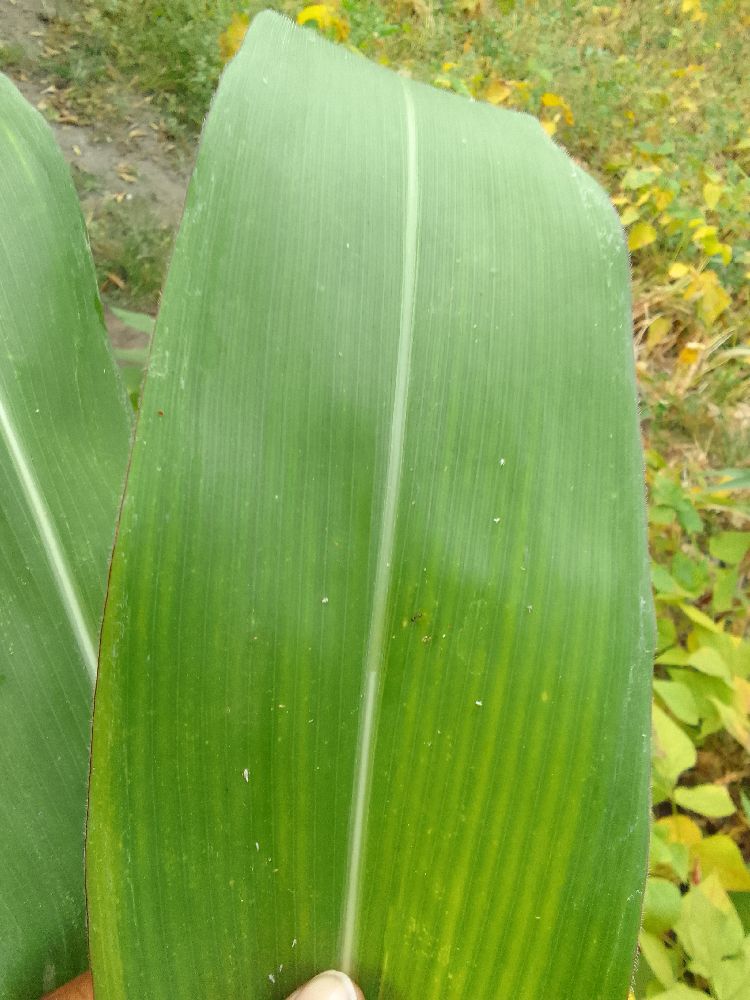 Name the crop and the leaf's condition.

maize, healthy
